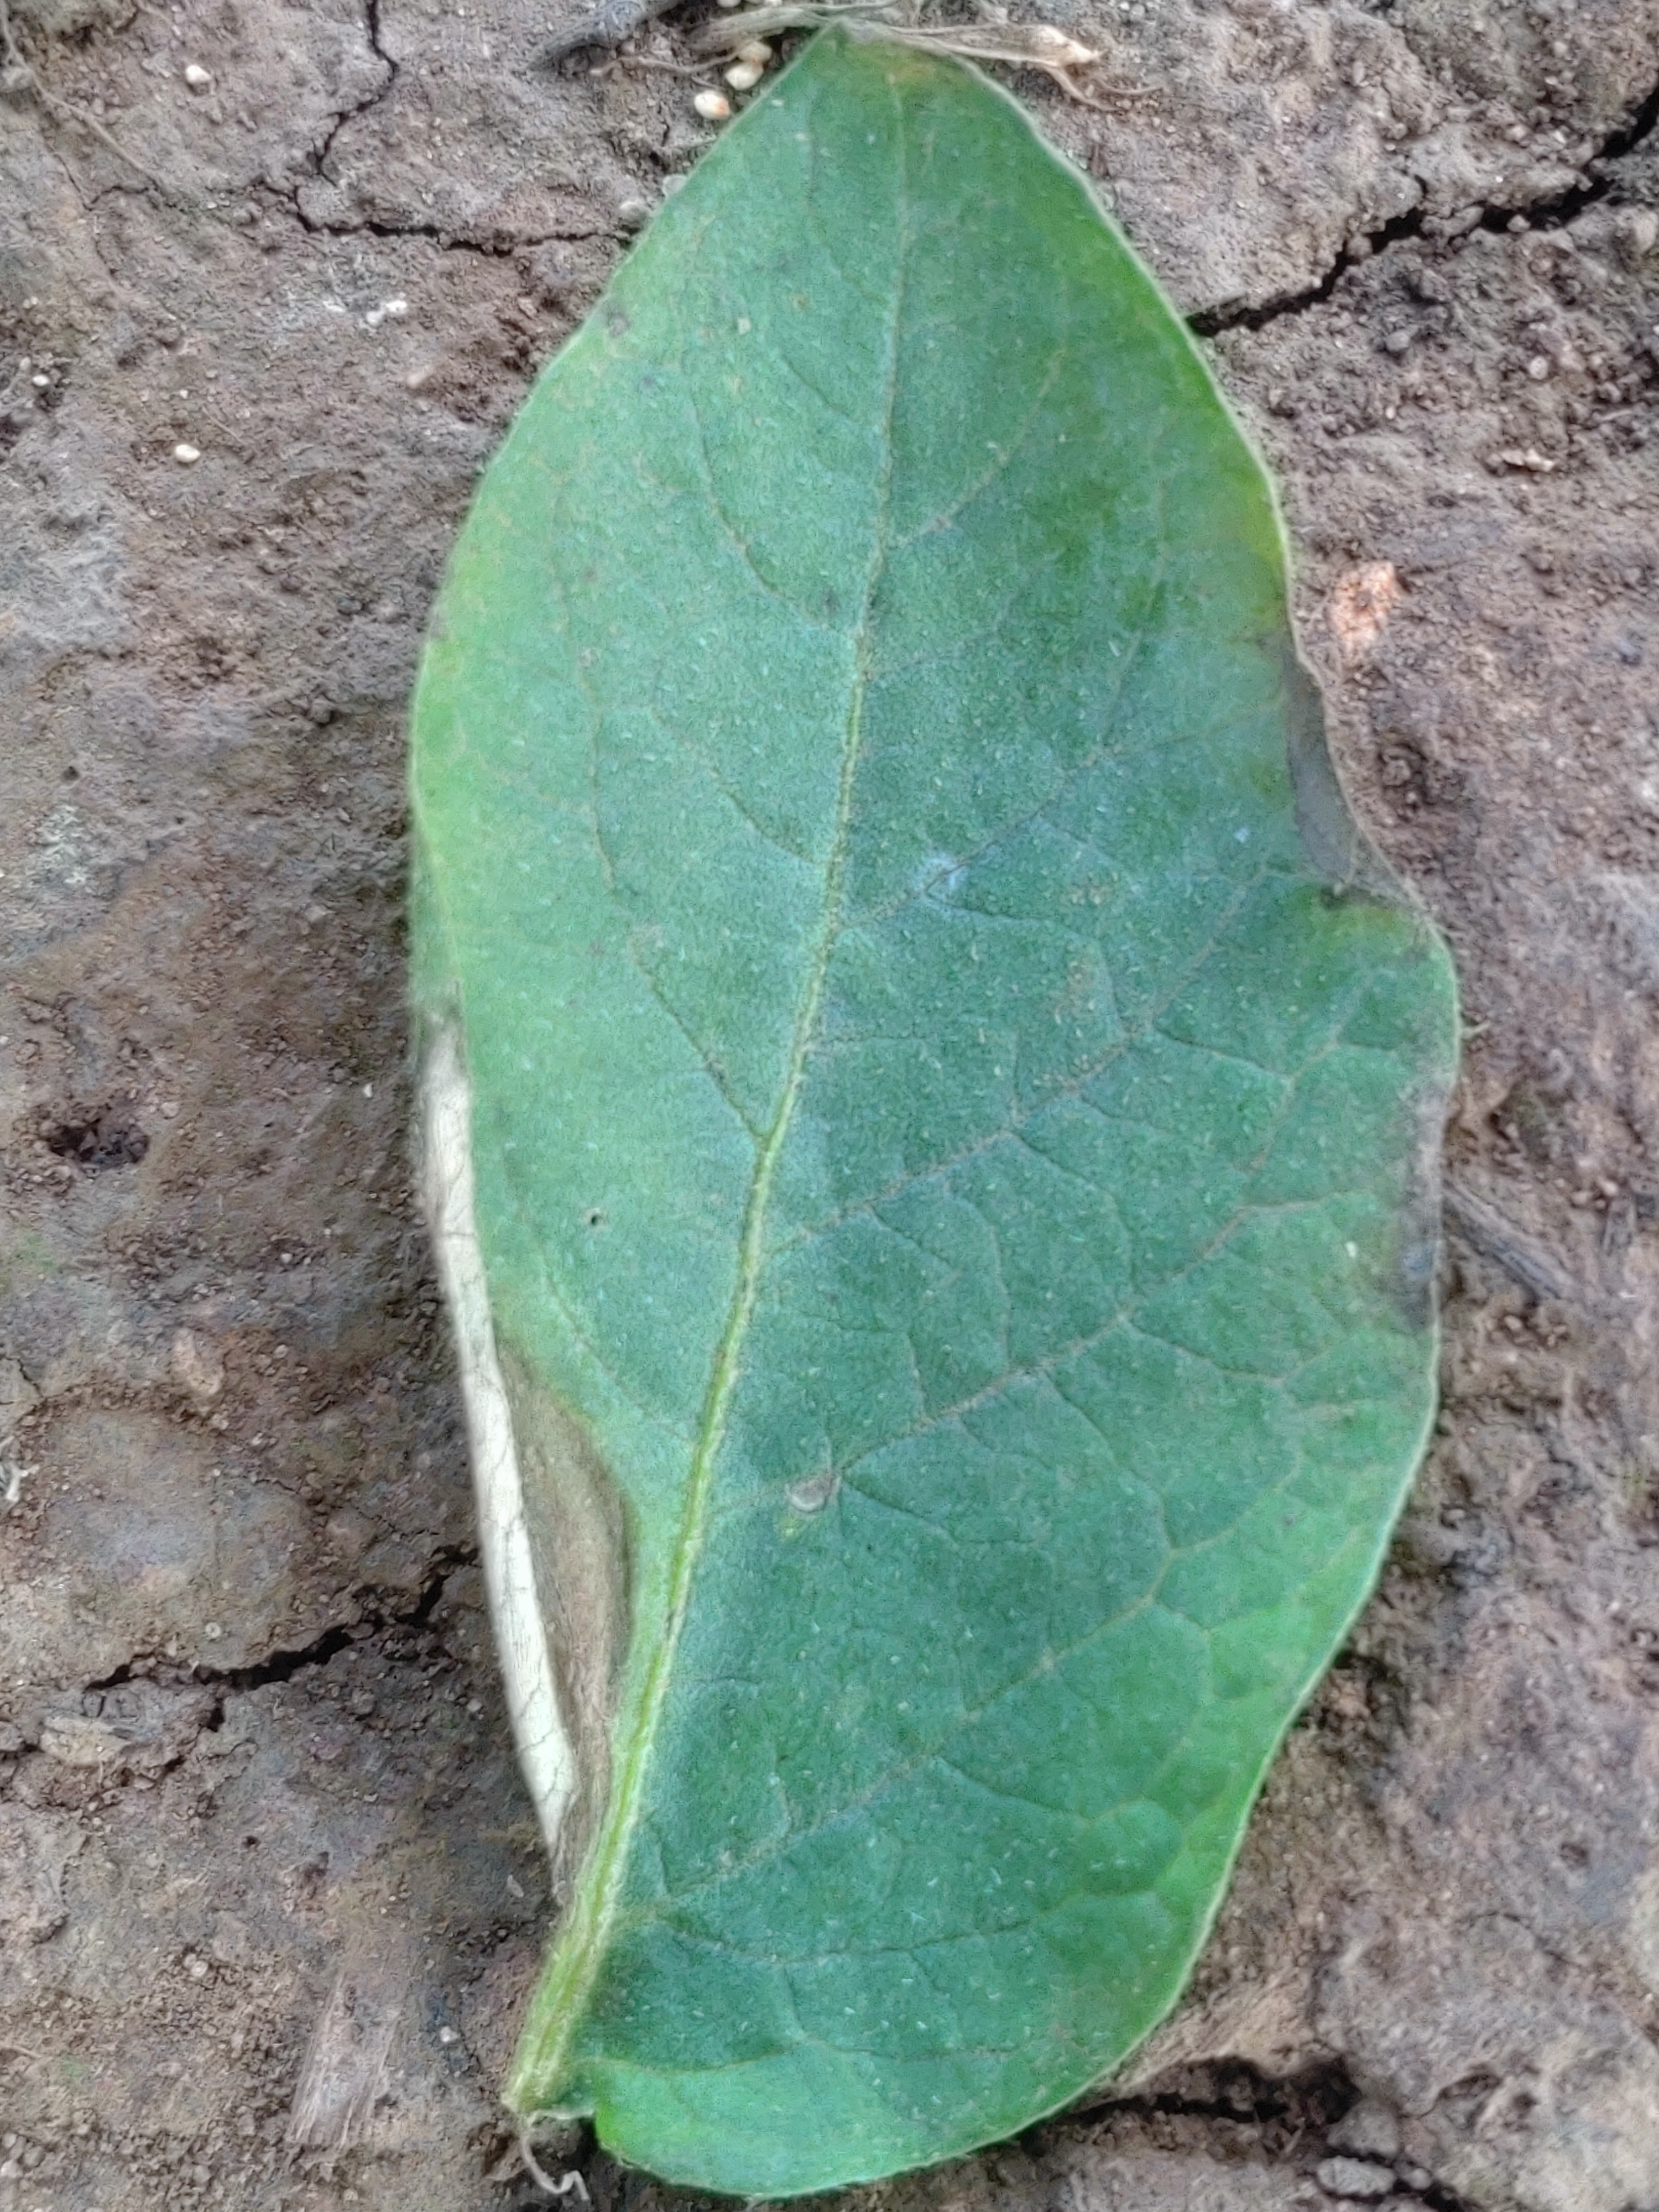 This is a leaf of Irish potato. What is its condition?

early blight
